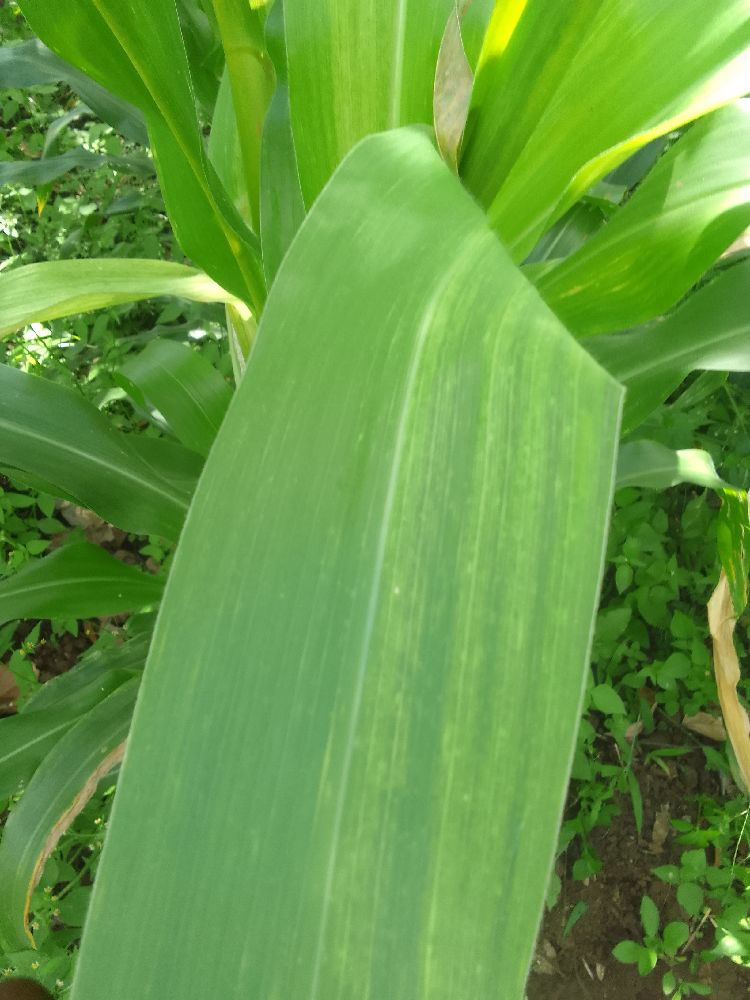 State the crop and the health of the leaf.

maize, maize lethal necrosis
